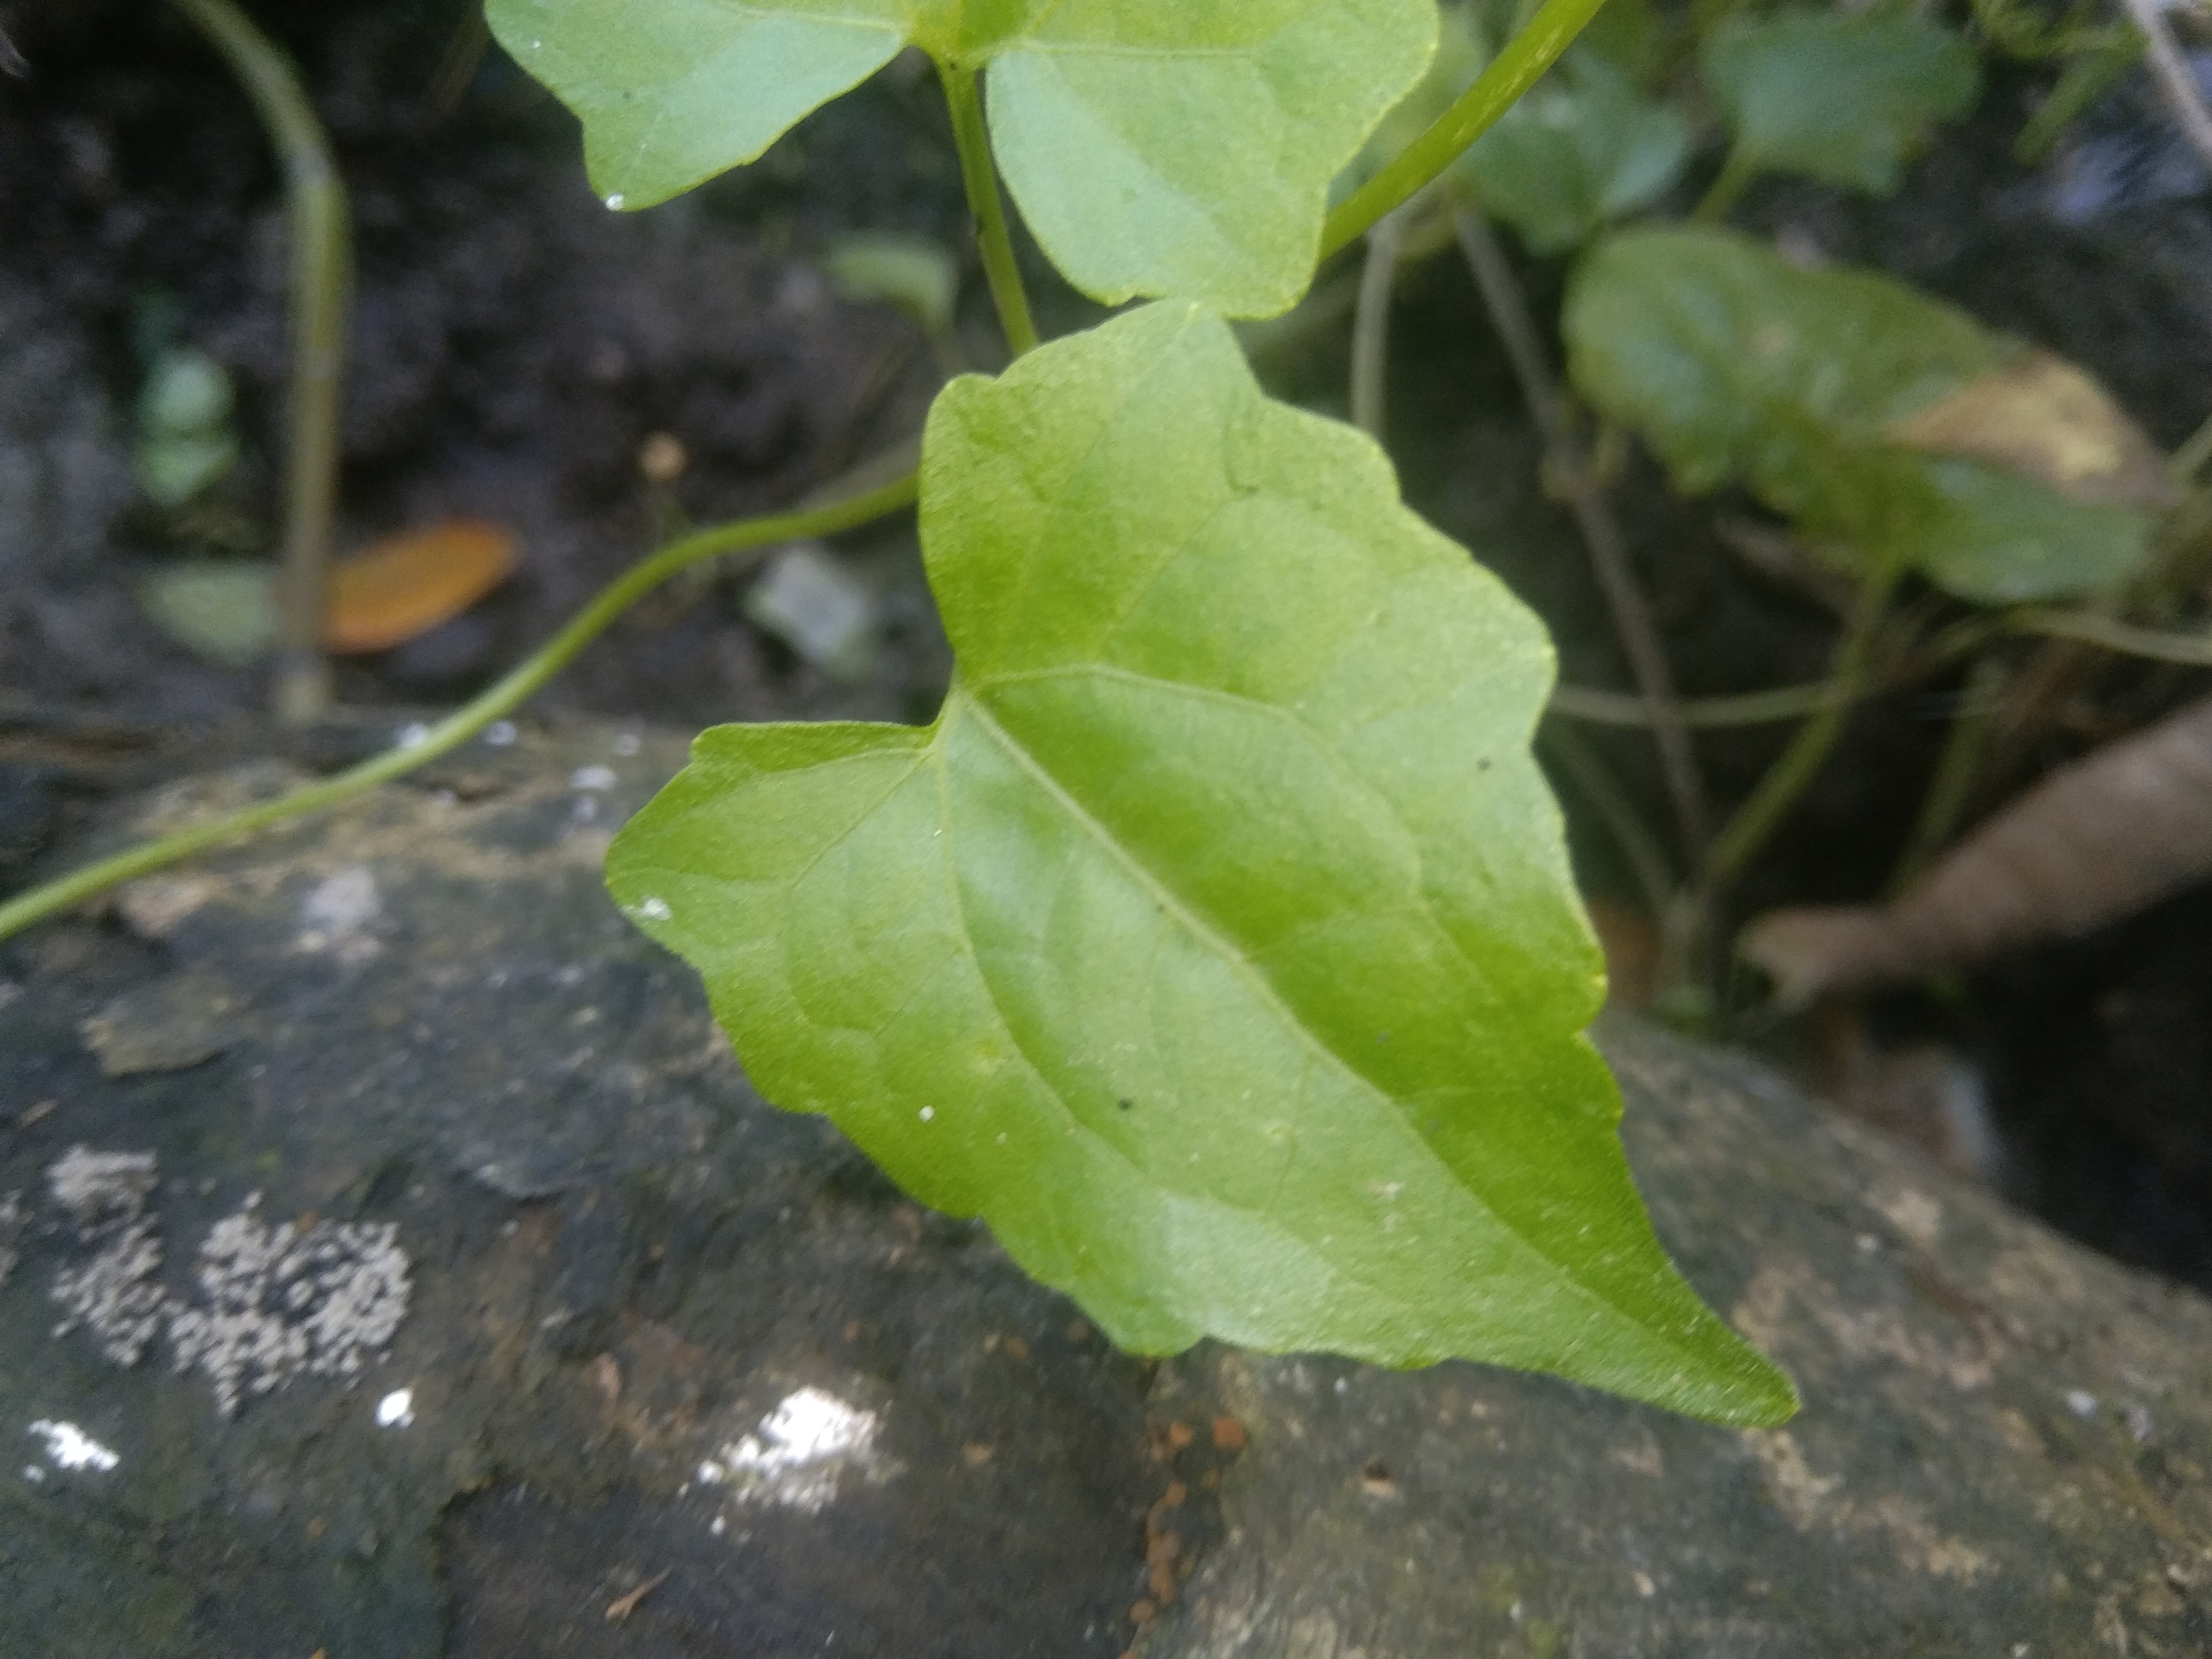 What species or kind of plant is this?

bitter vine
